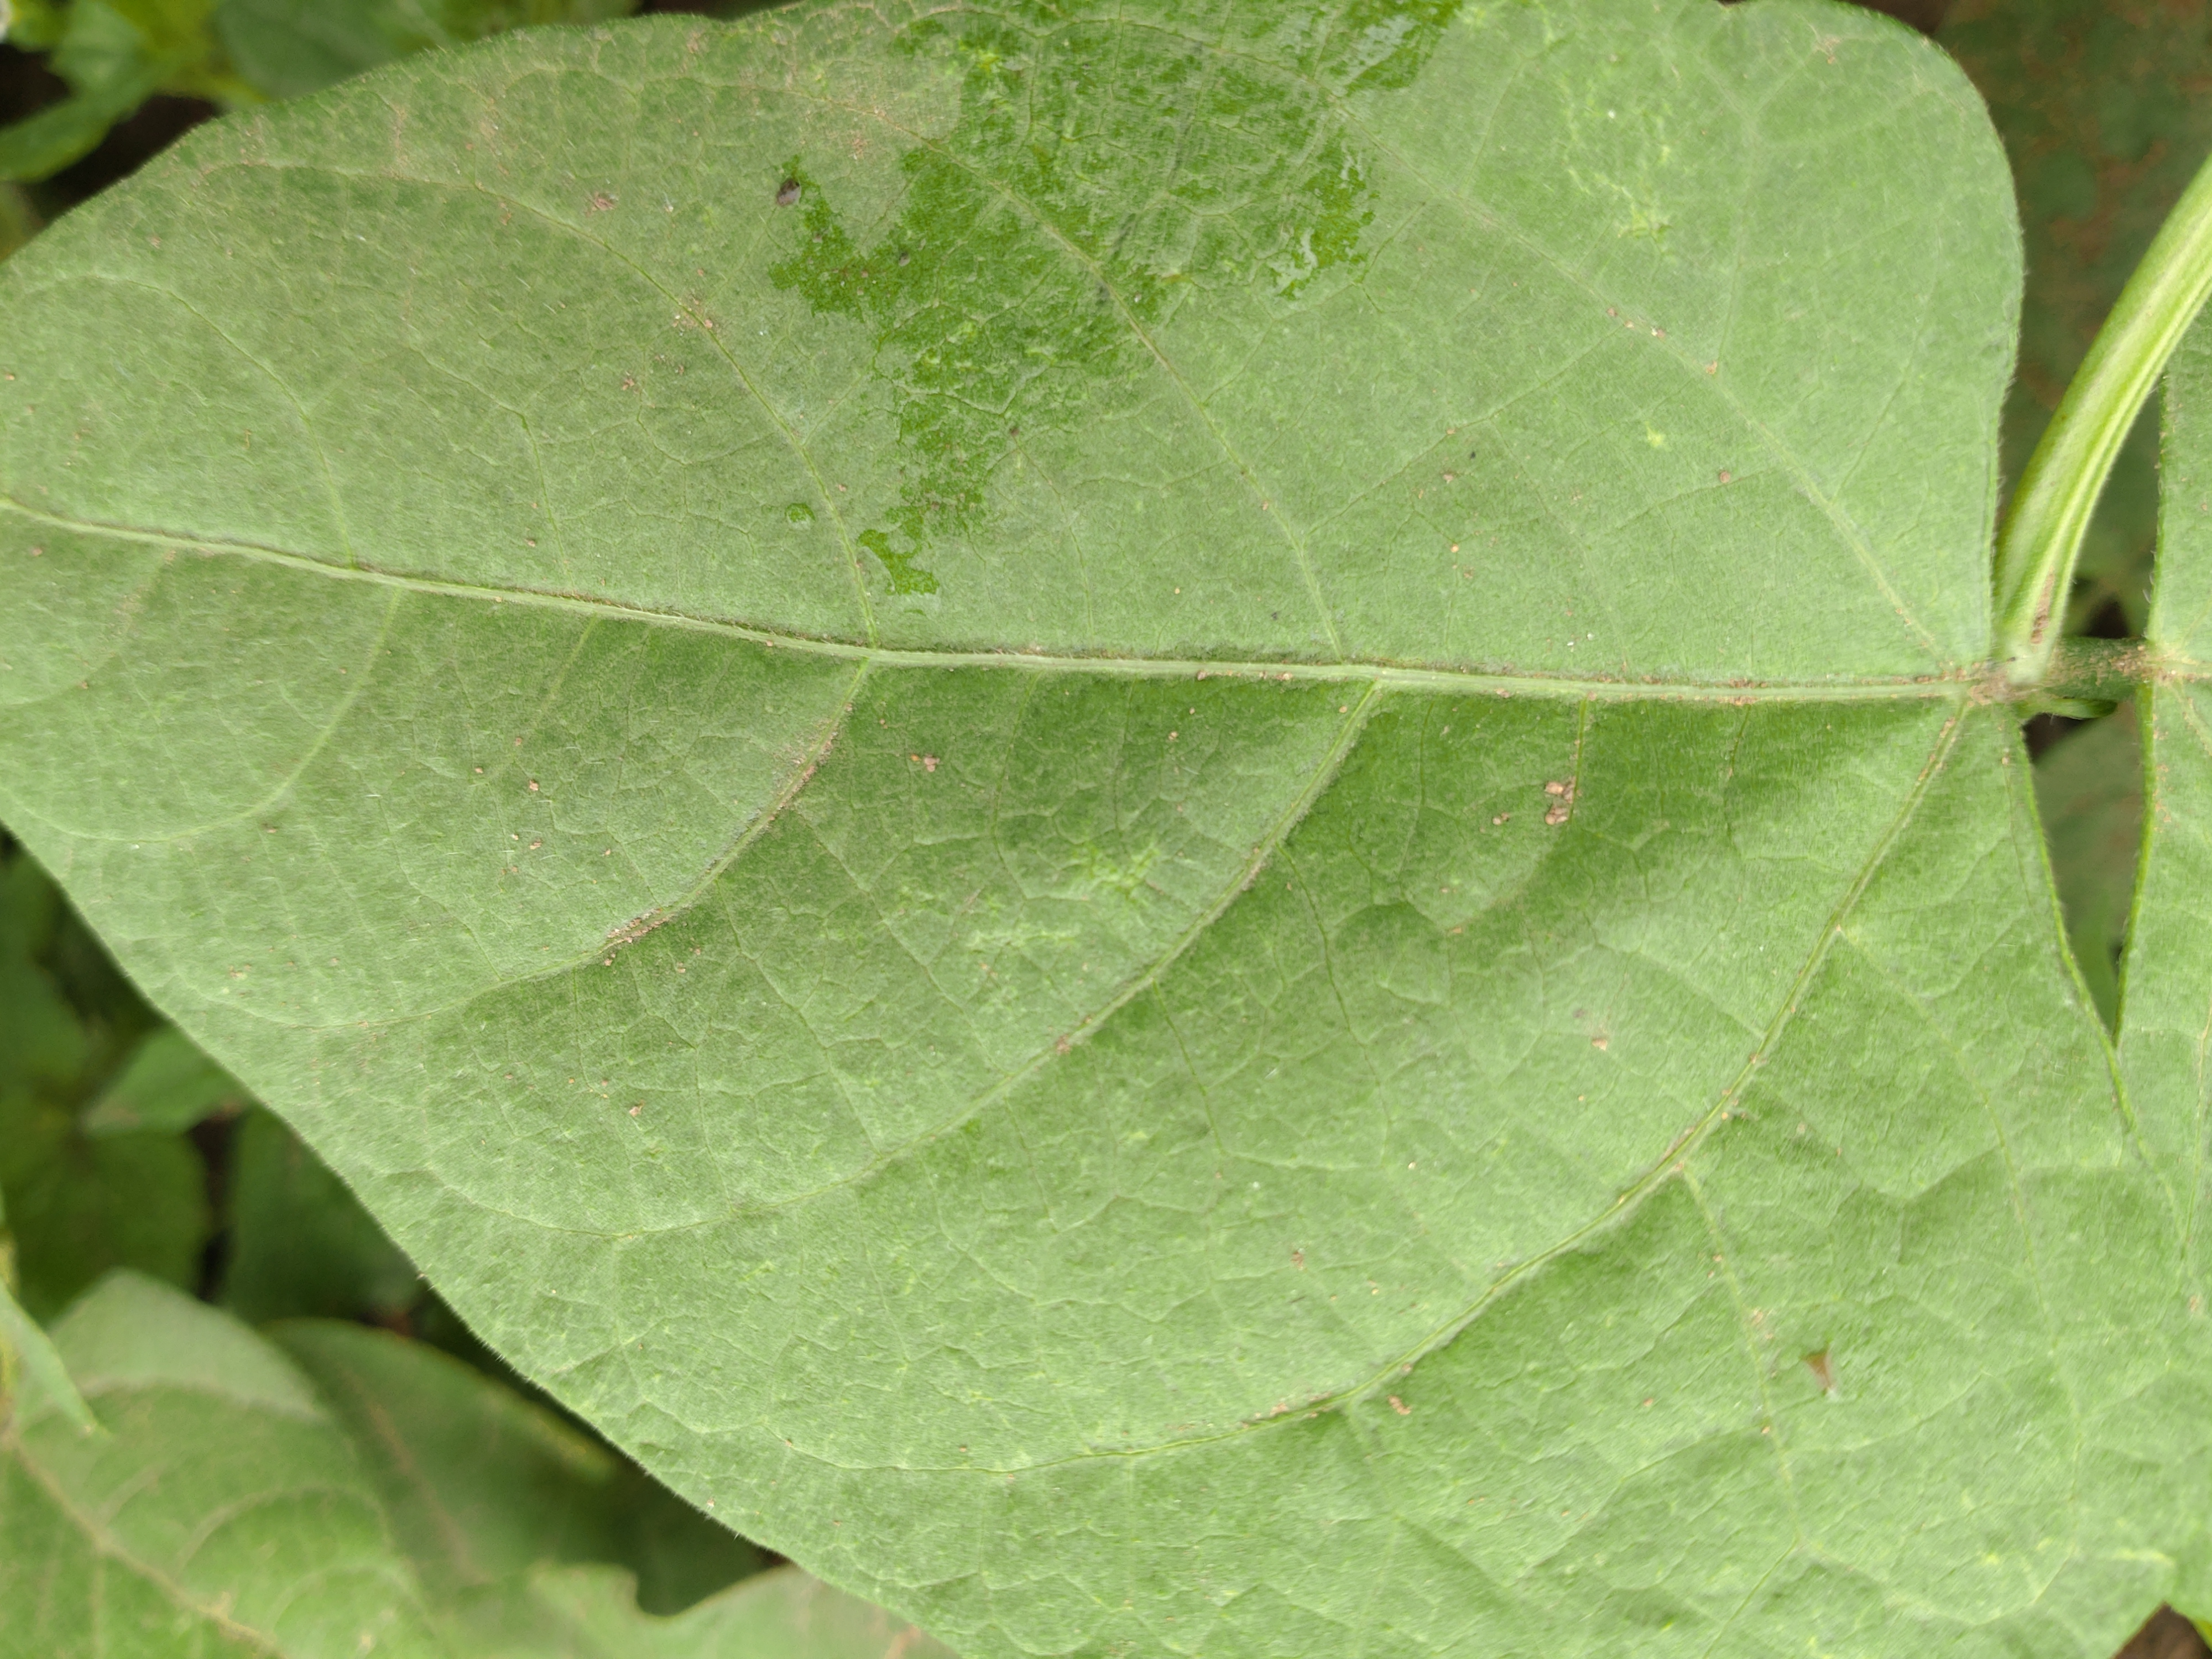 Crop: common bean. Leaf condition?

healthy
